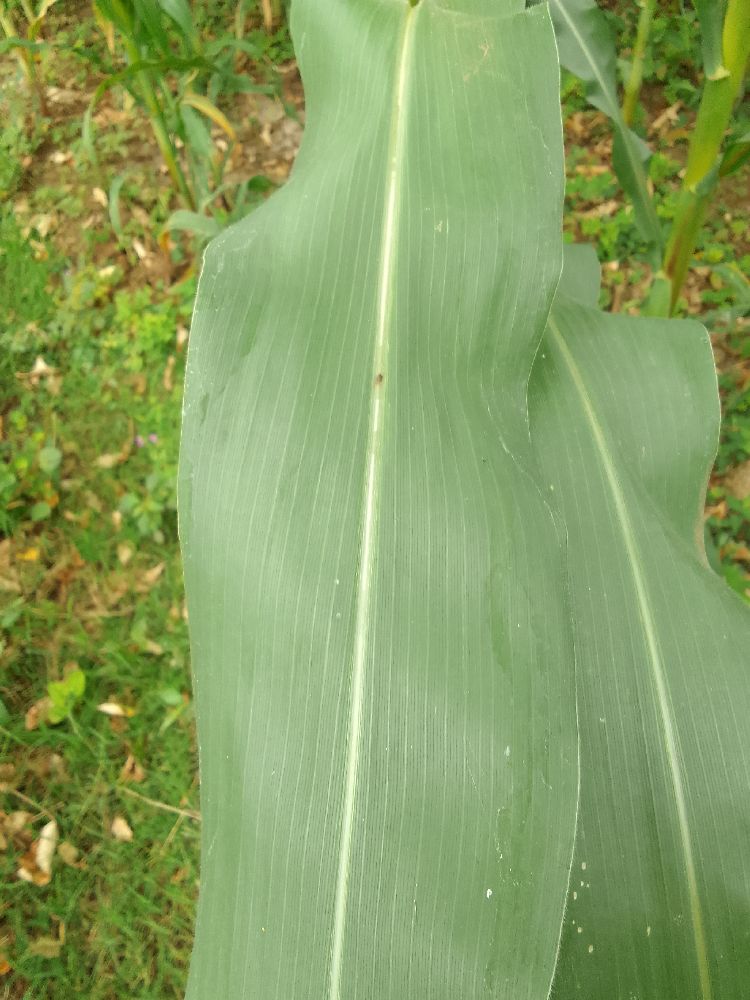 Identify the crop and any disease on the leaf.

maize, healthy
